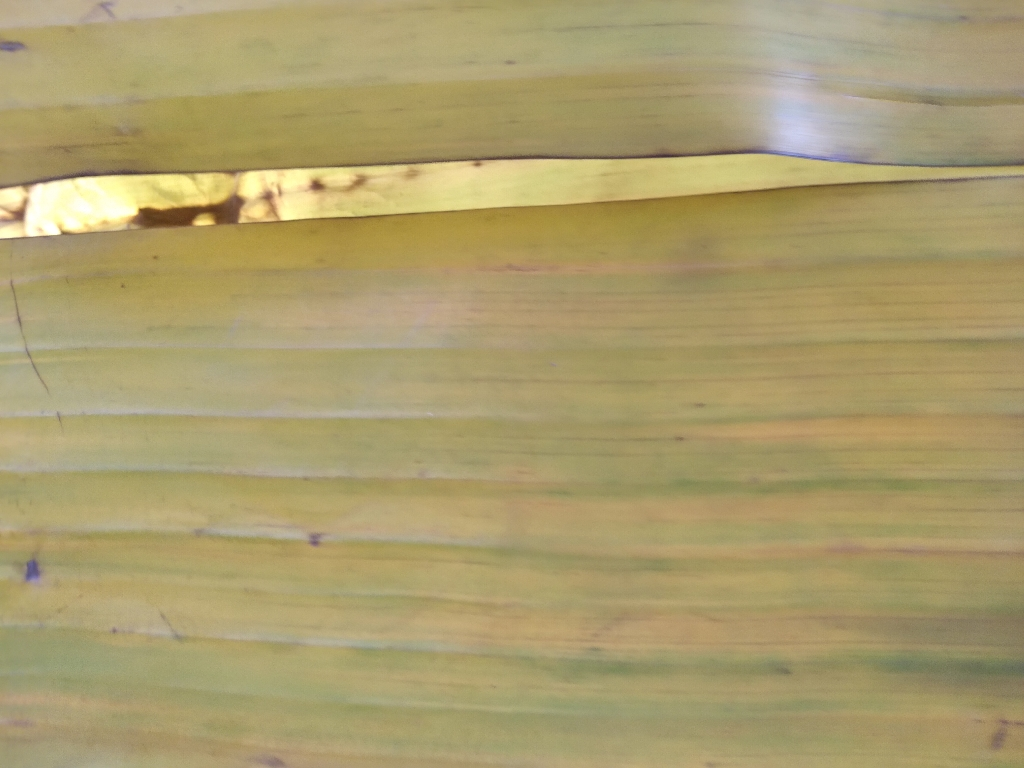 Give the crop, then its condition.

banana, fusarium wilt race 1
